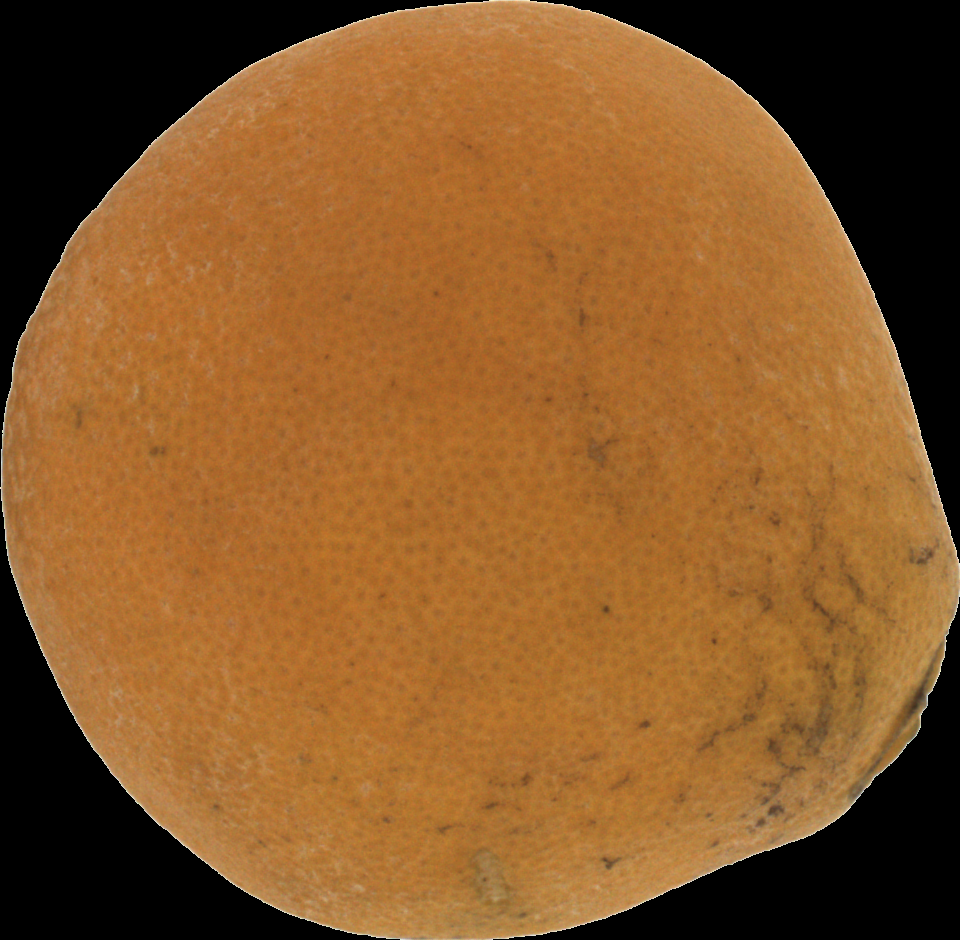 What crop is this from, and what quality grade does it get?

orange, bad
